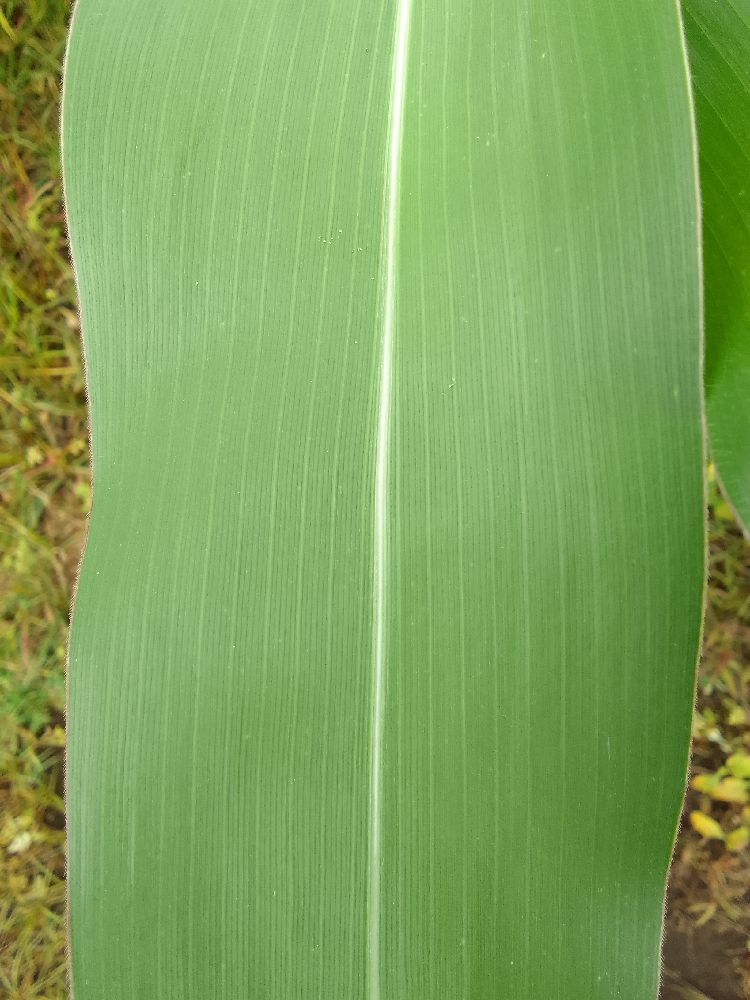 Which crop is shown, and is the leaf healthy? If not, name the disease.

maize, healthy
